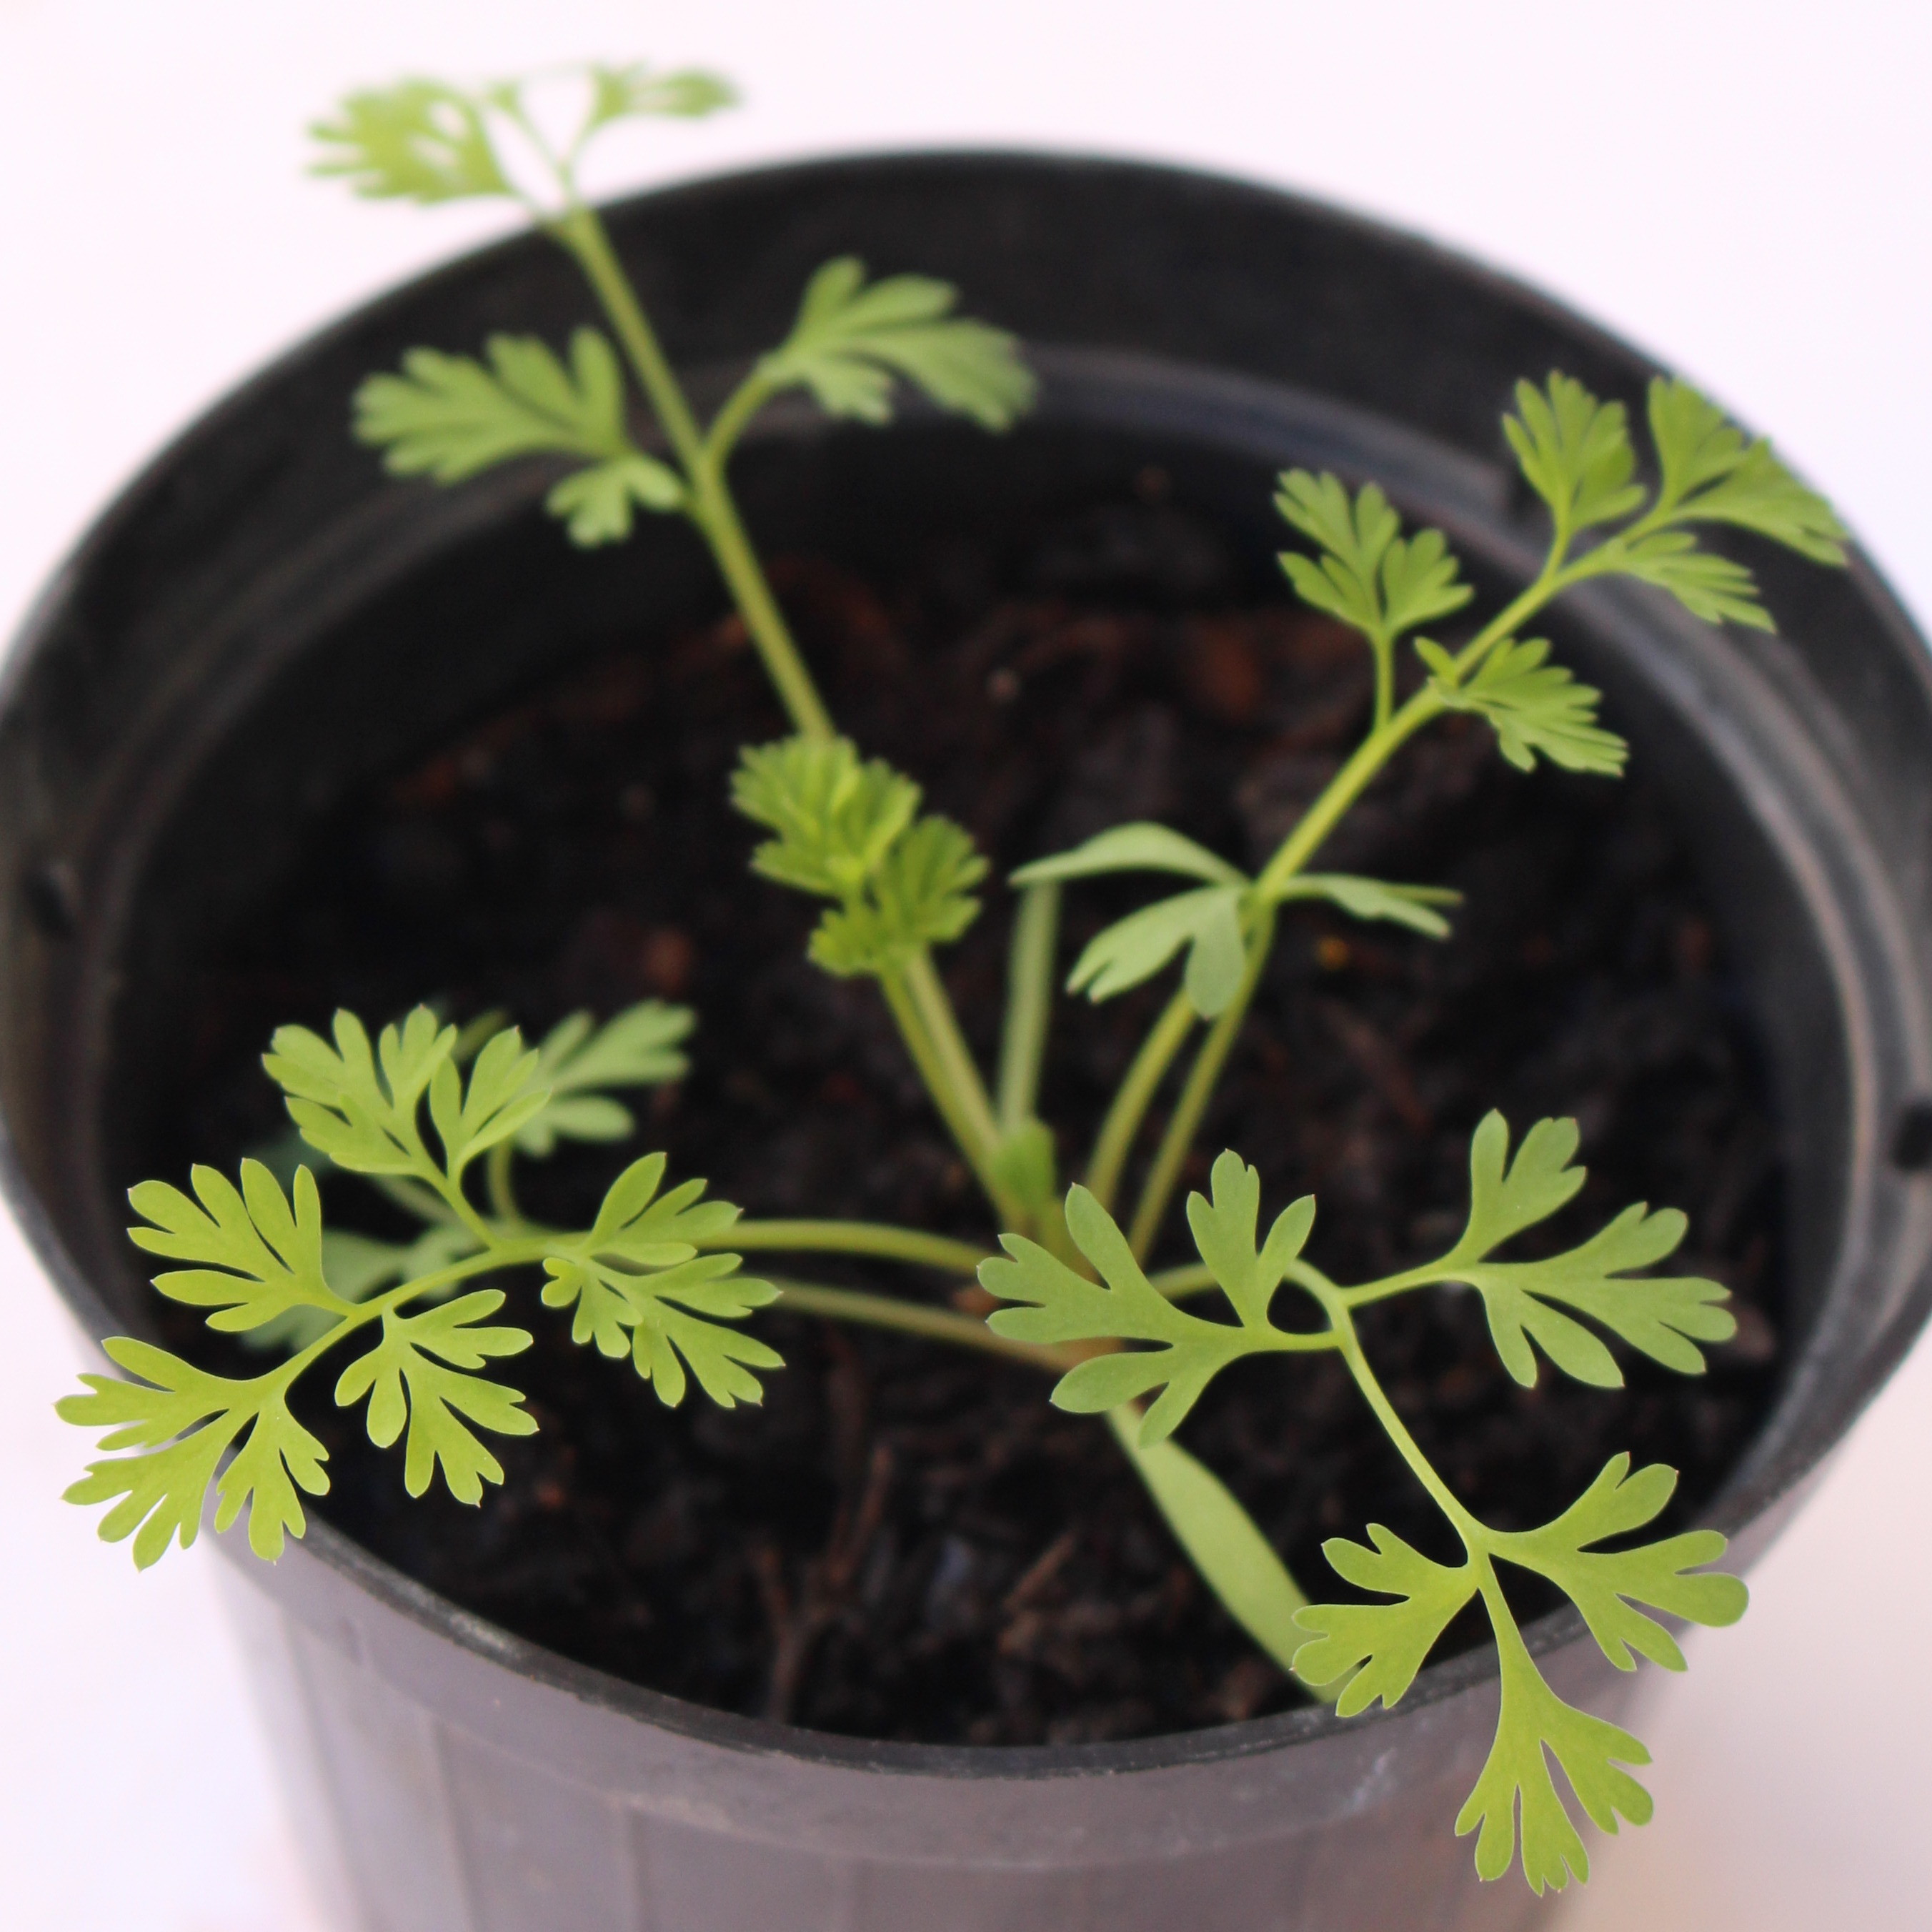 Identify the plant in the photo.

Fumaria officinalis
